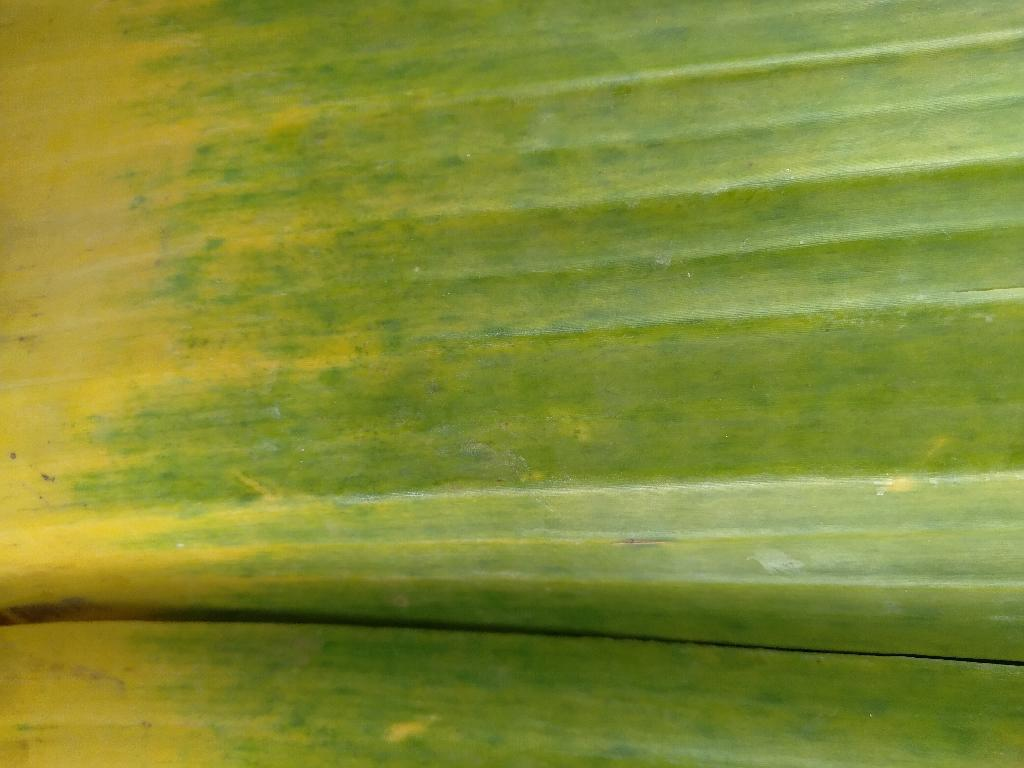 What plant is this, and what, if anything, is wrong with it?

banana, fusarium wilt race 1
